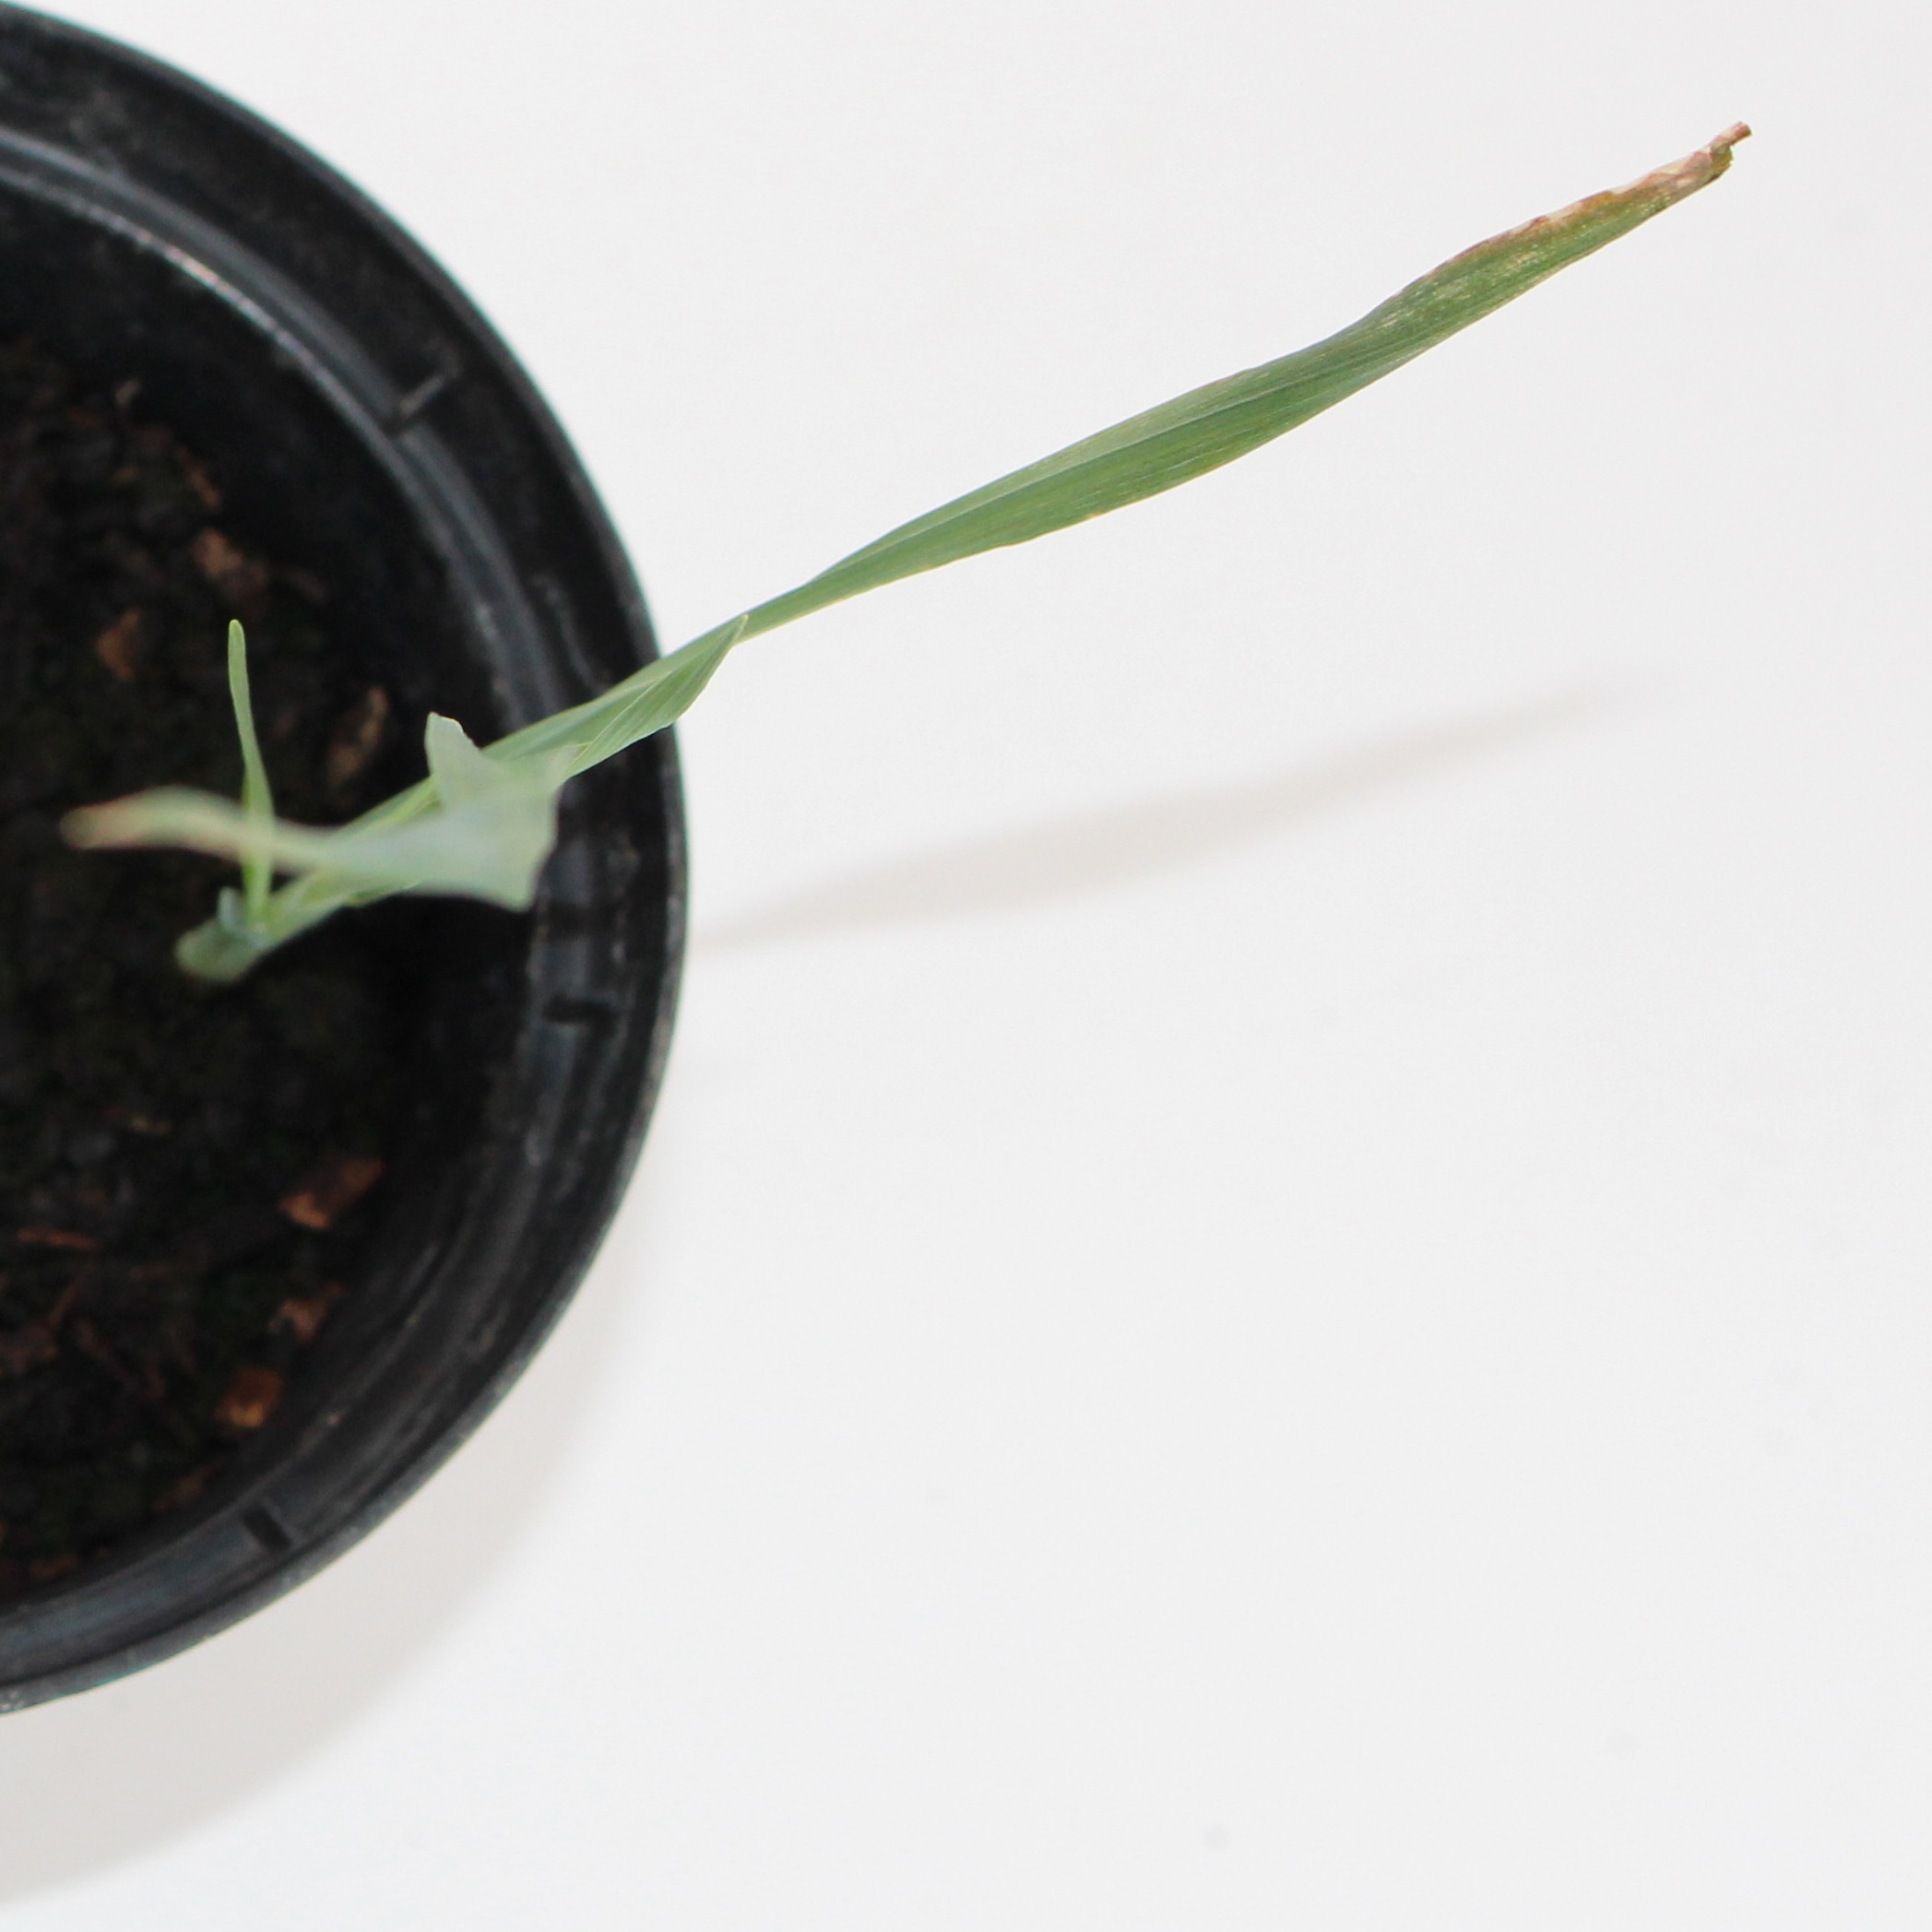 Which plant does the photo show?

Avena sterilis
